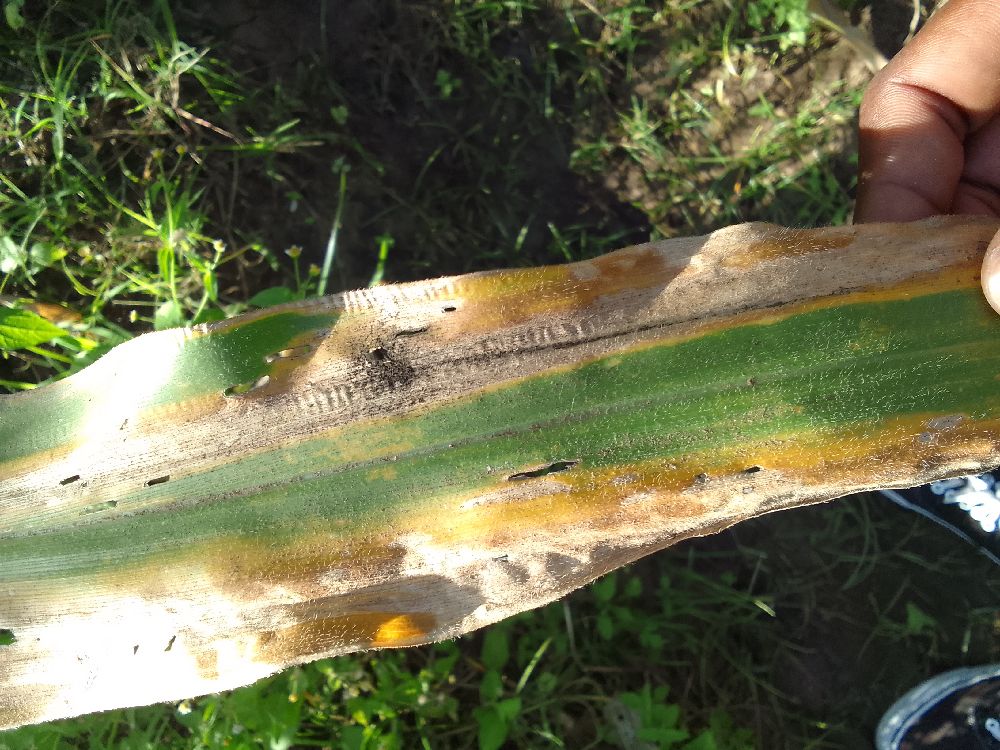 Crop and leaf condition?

maize, maize lethal necrosis
